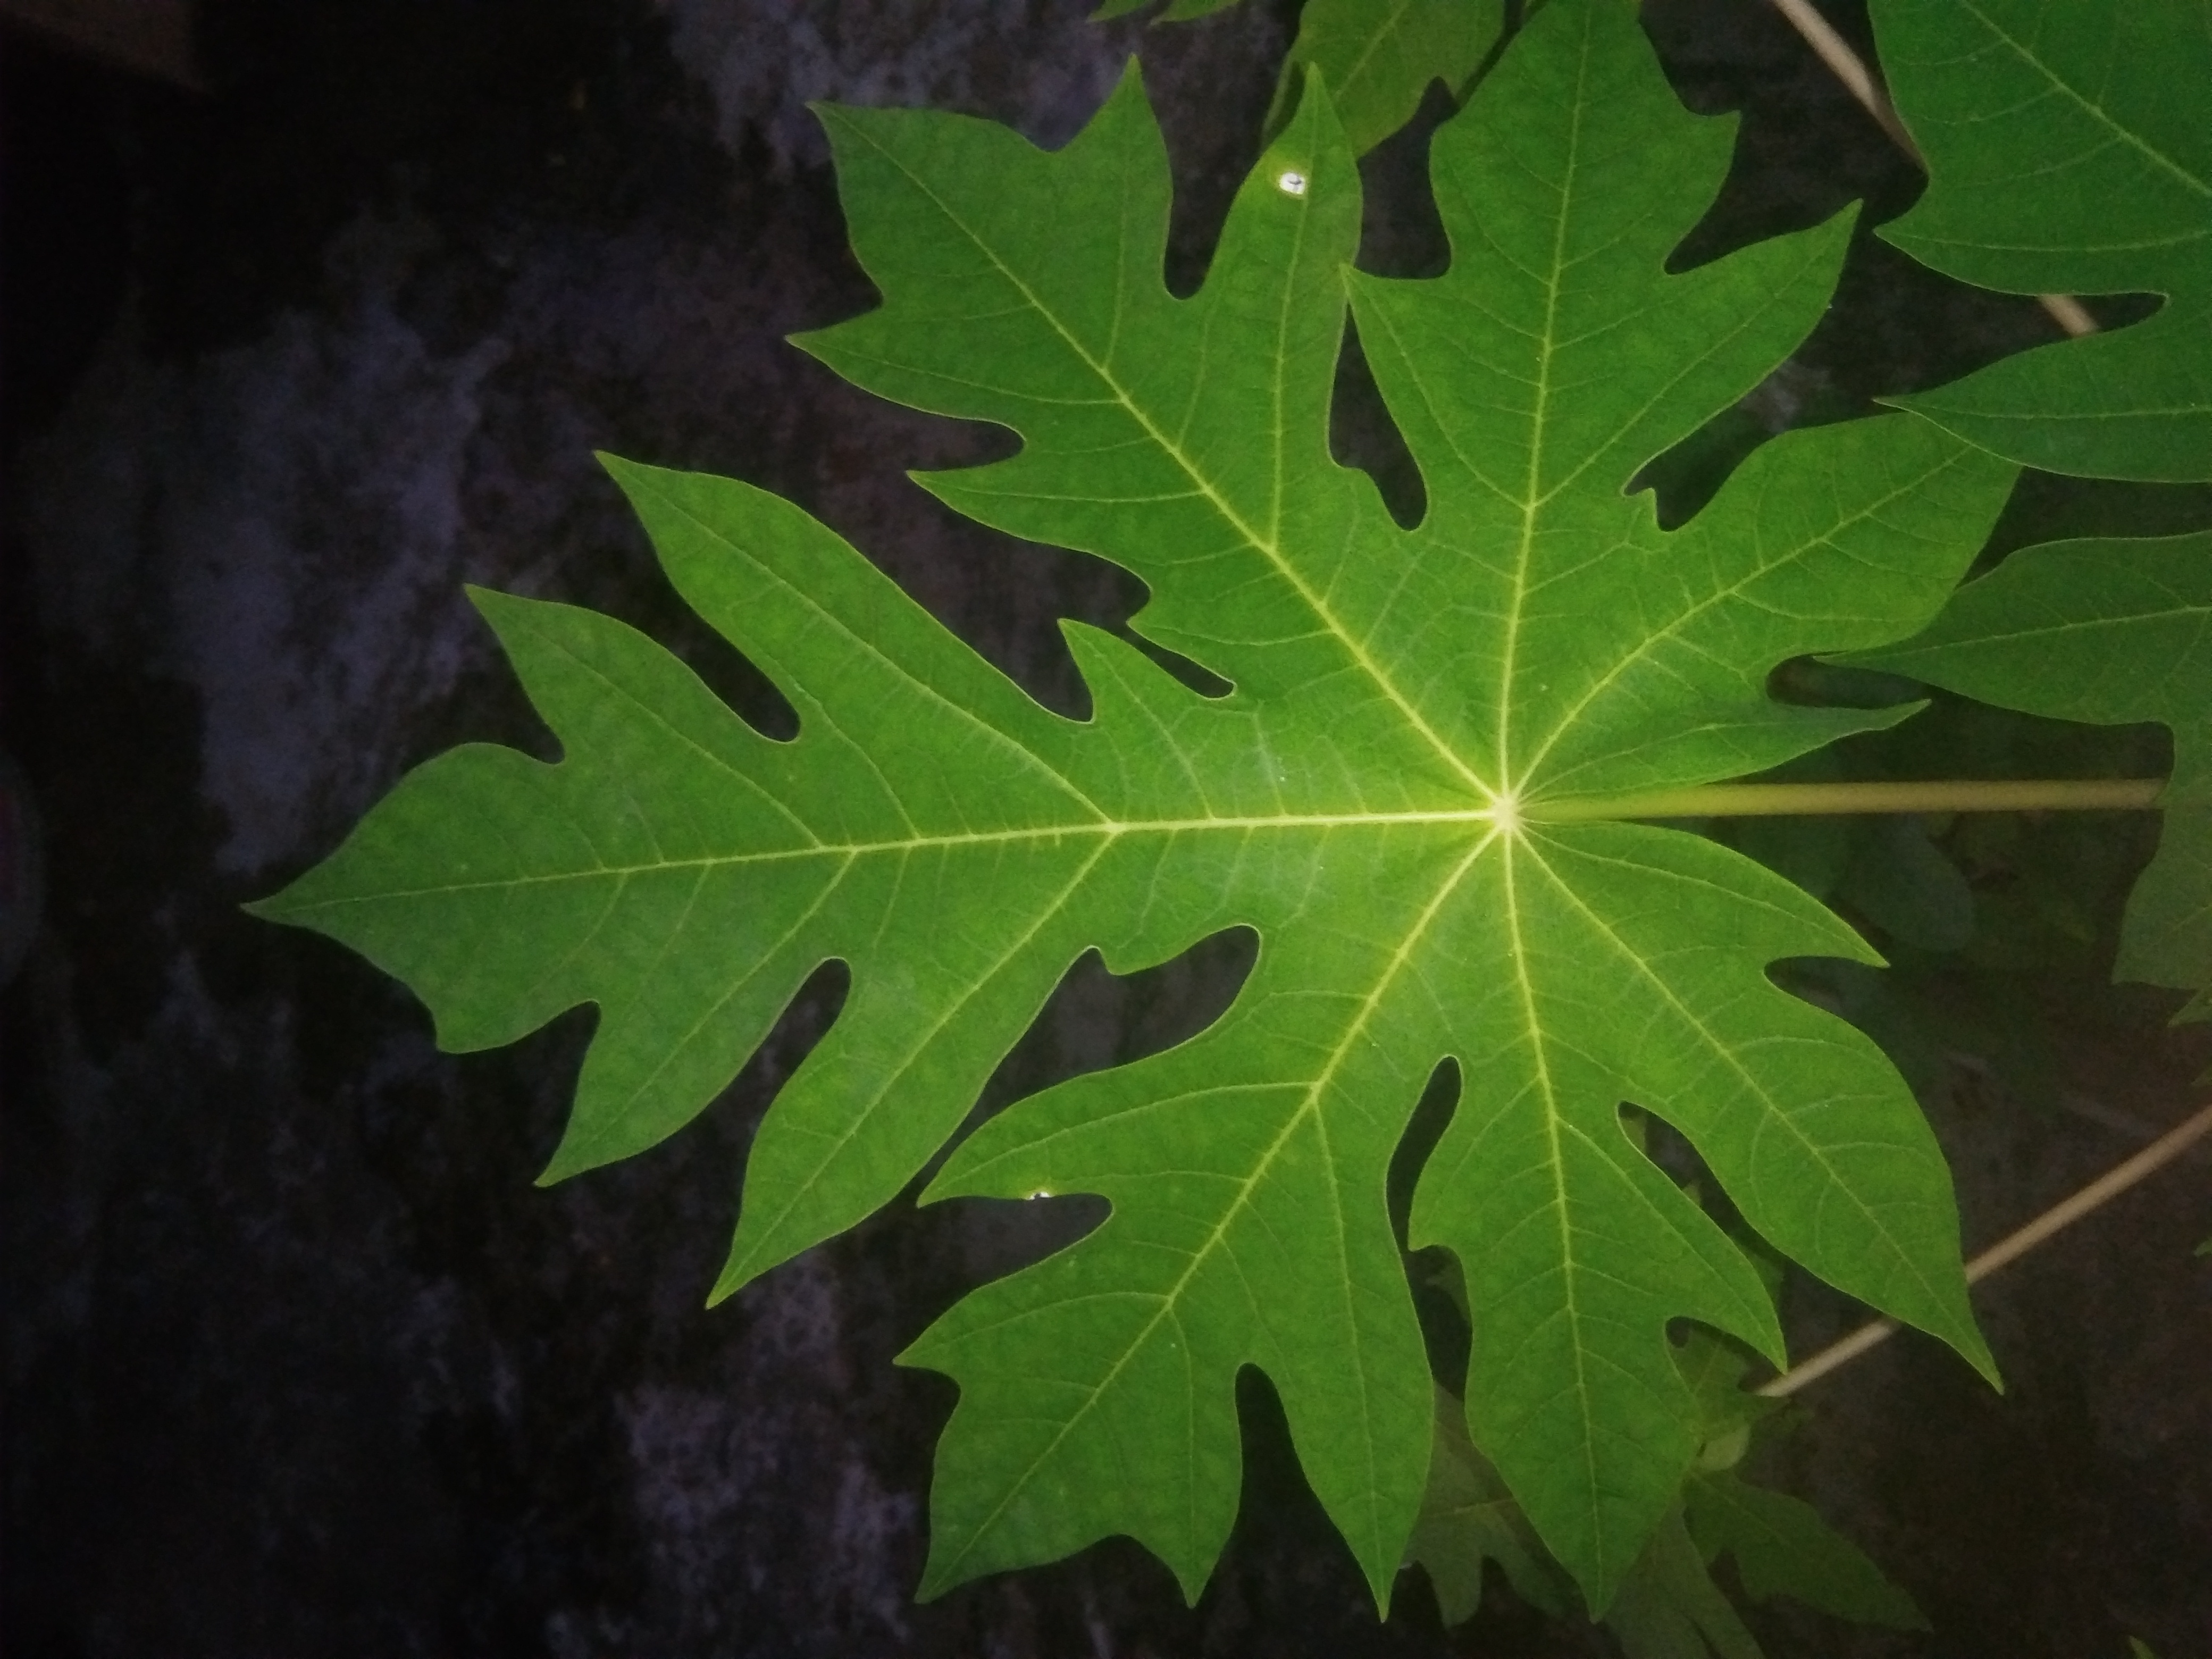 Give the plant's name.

papaya
